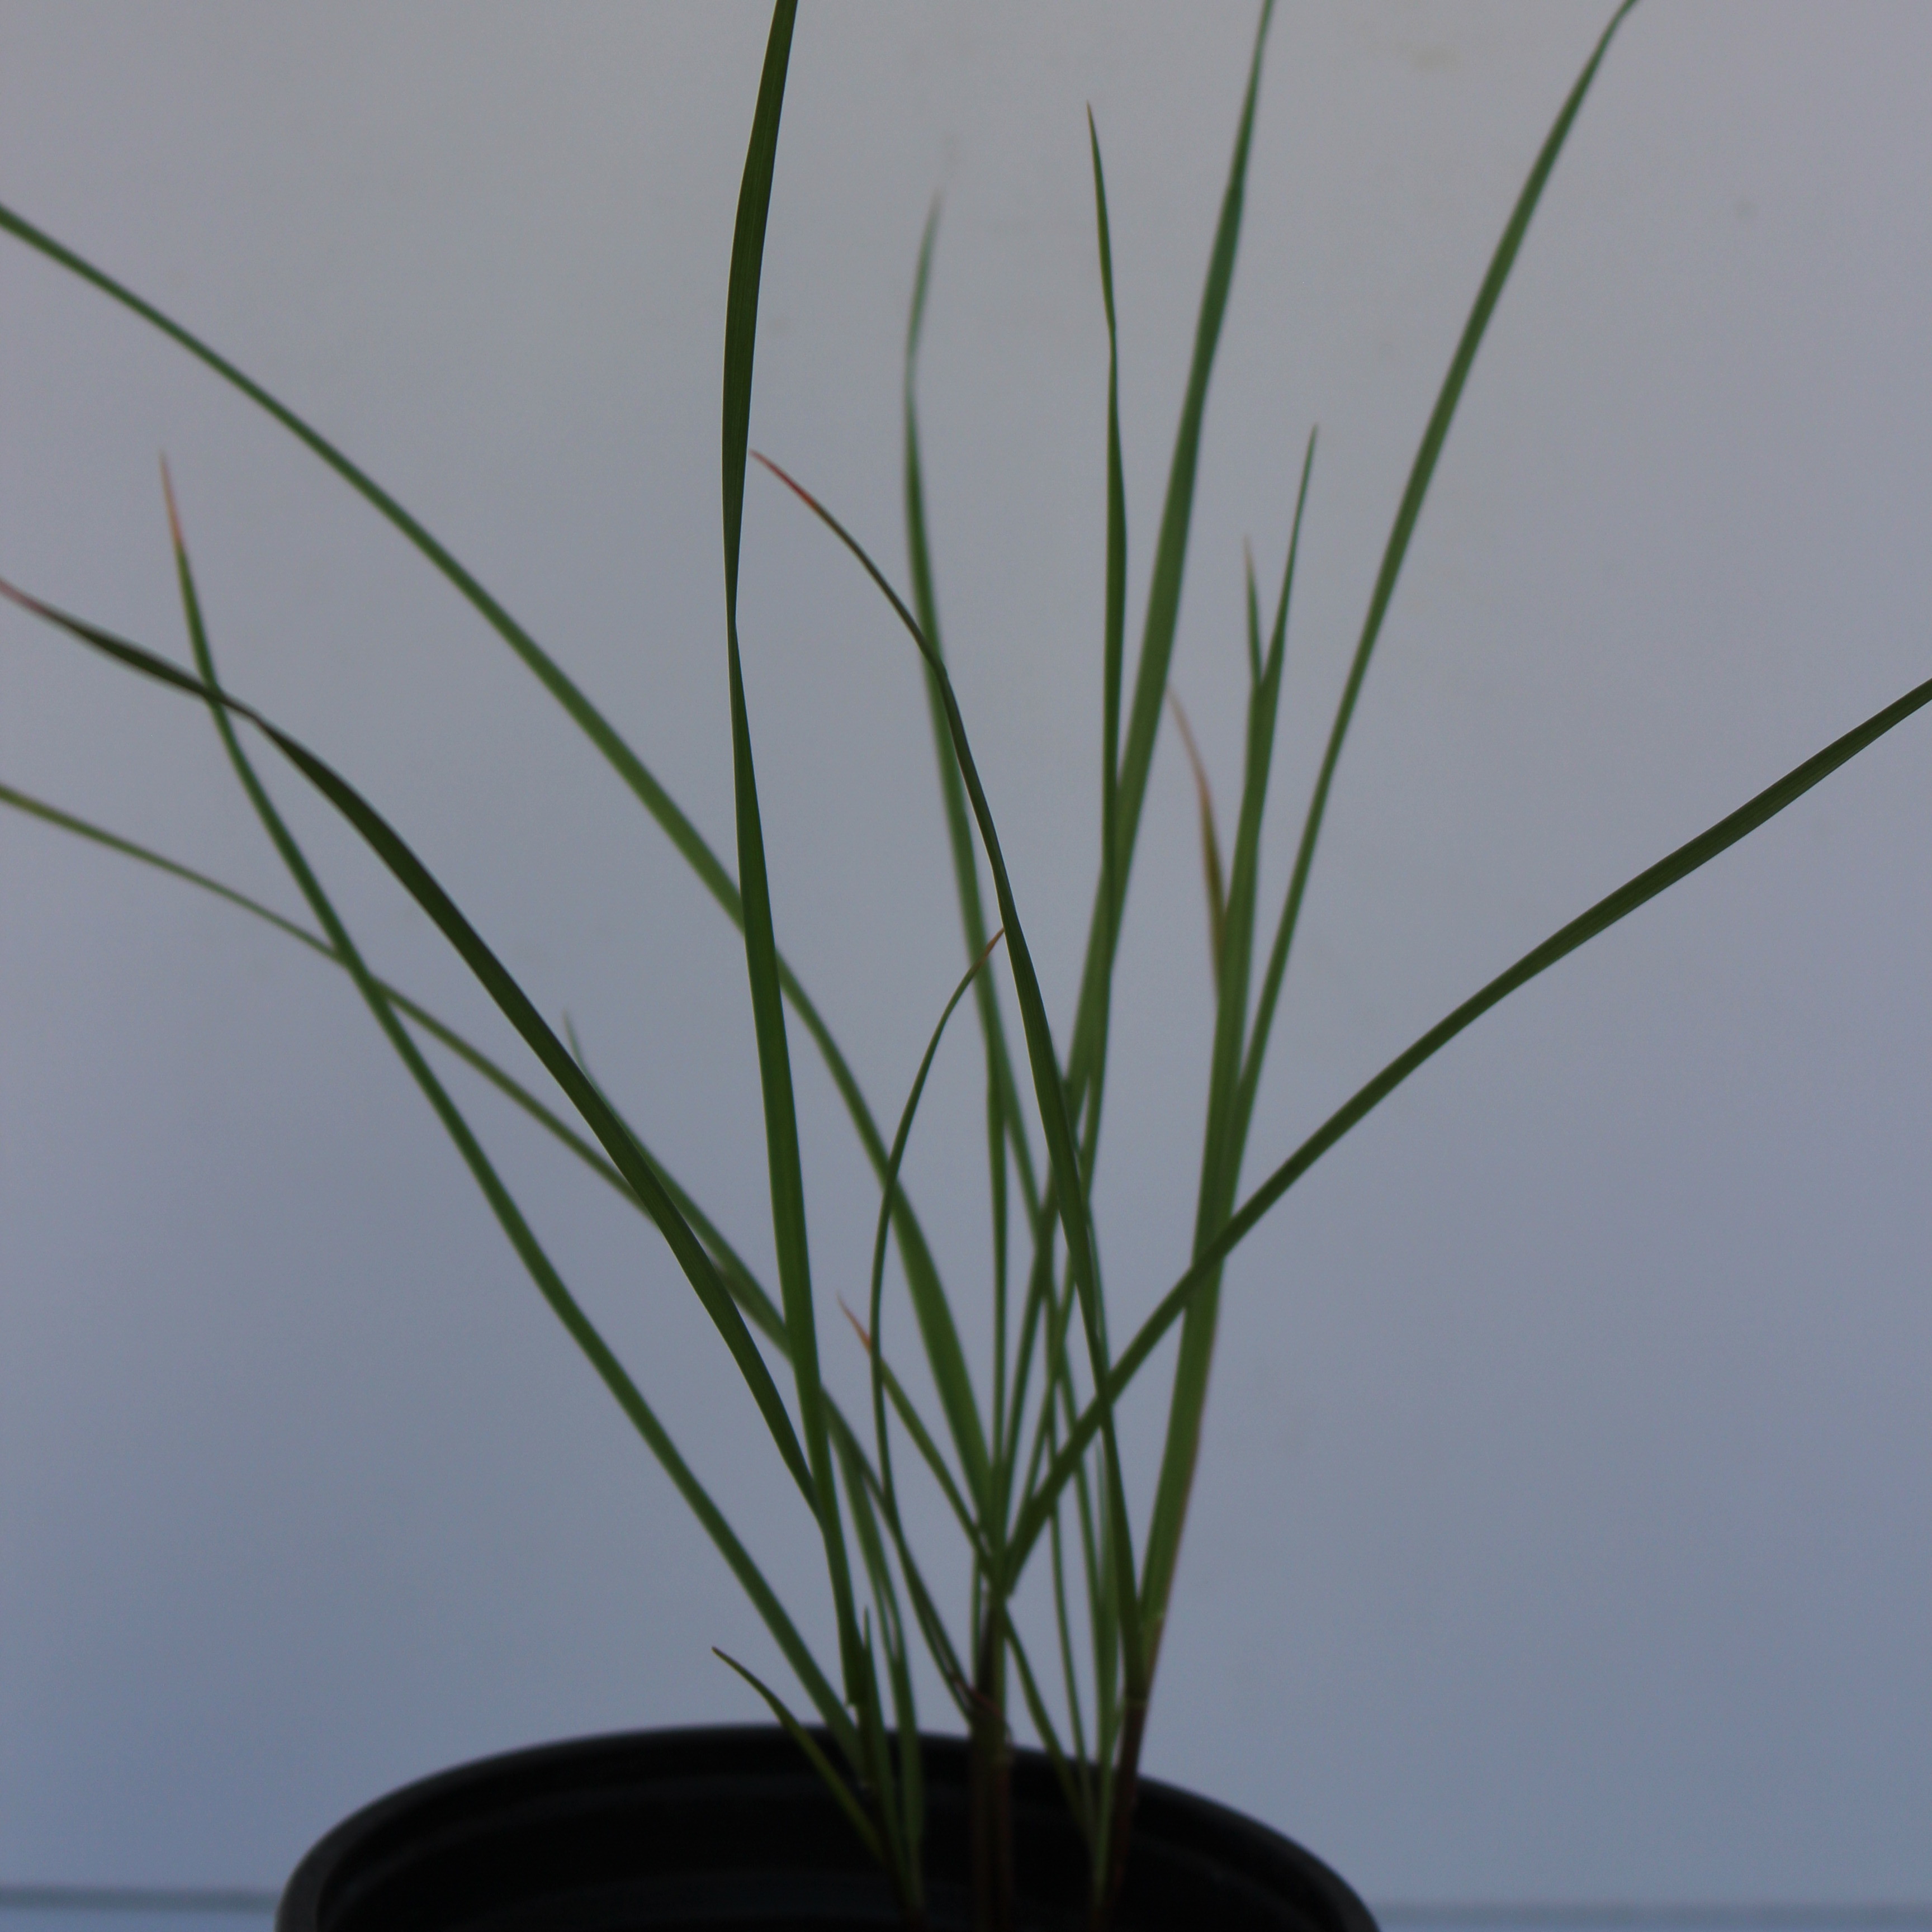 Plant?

Lolium multiflorum
